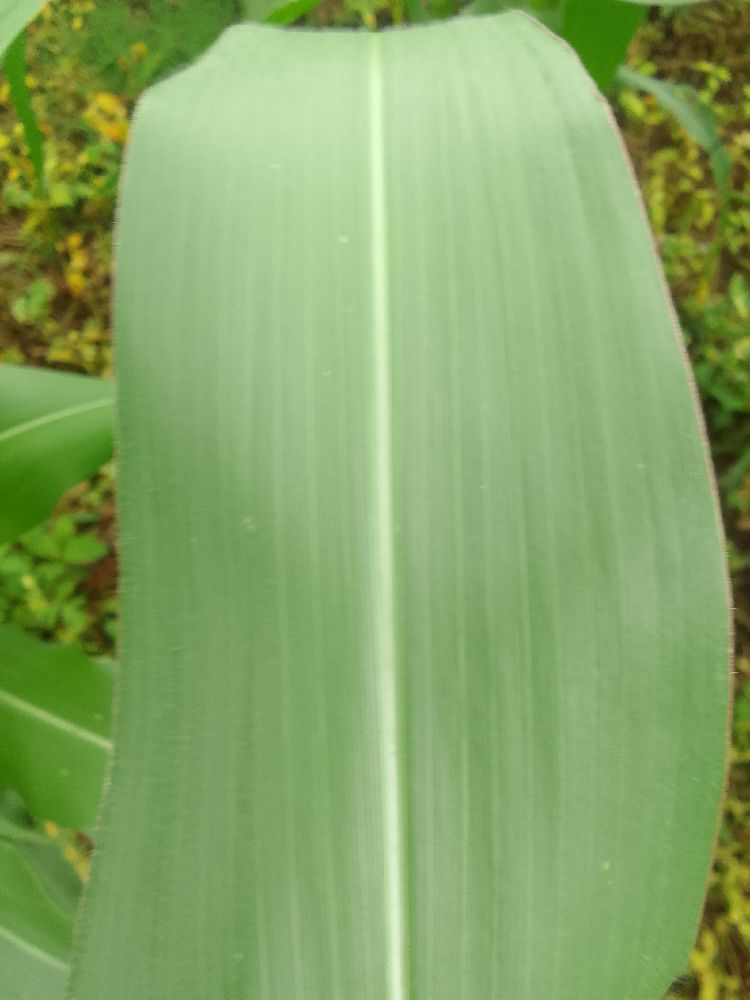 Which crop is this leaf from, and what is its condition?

maize, healthy
